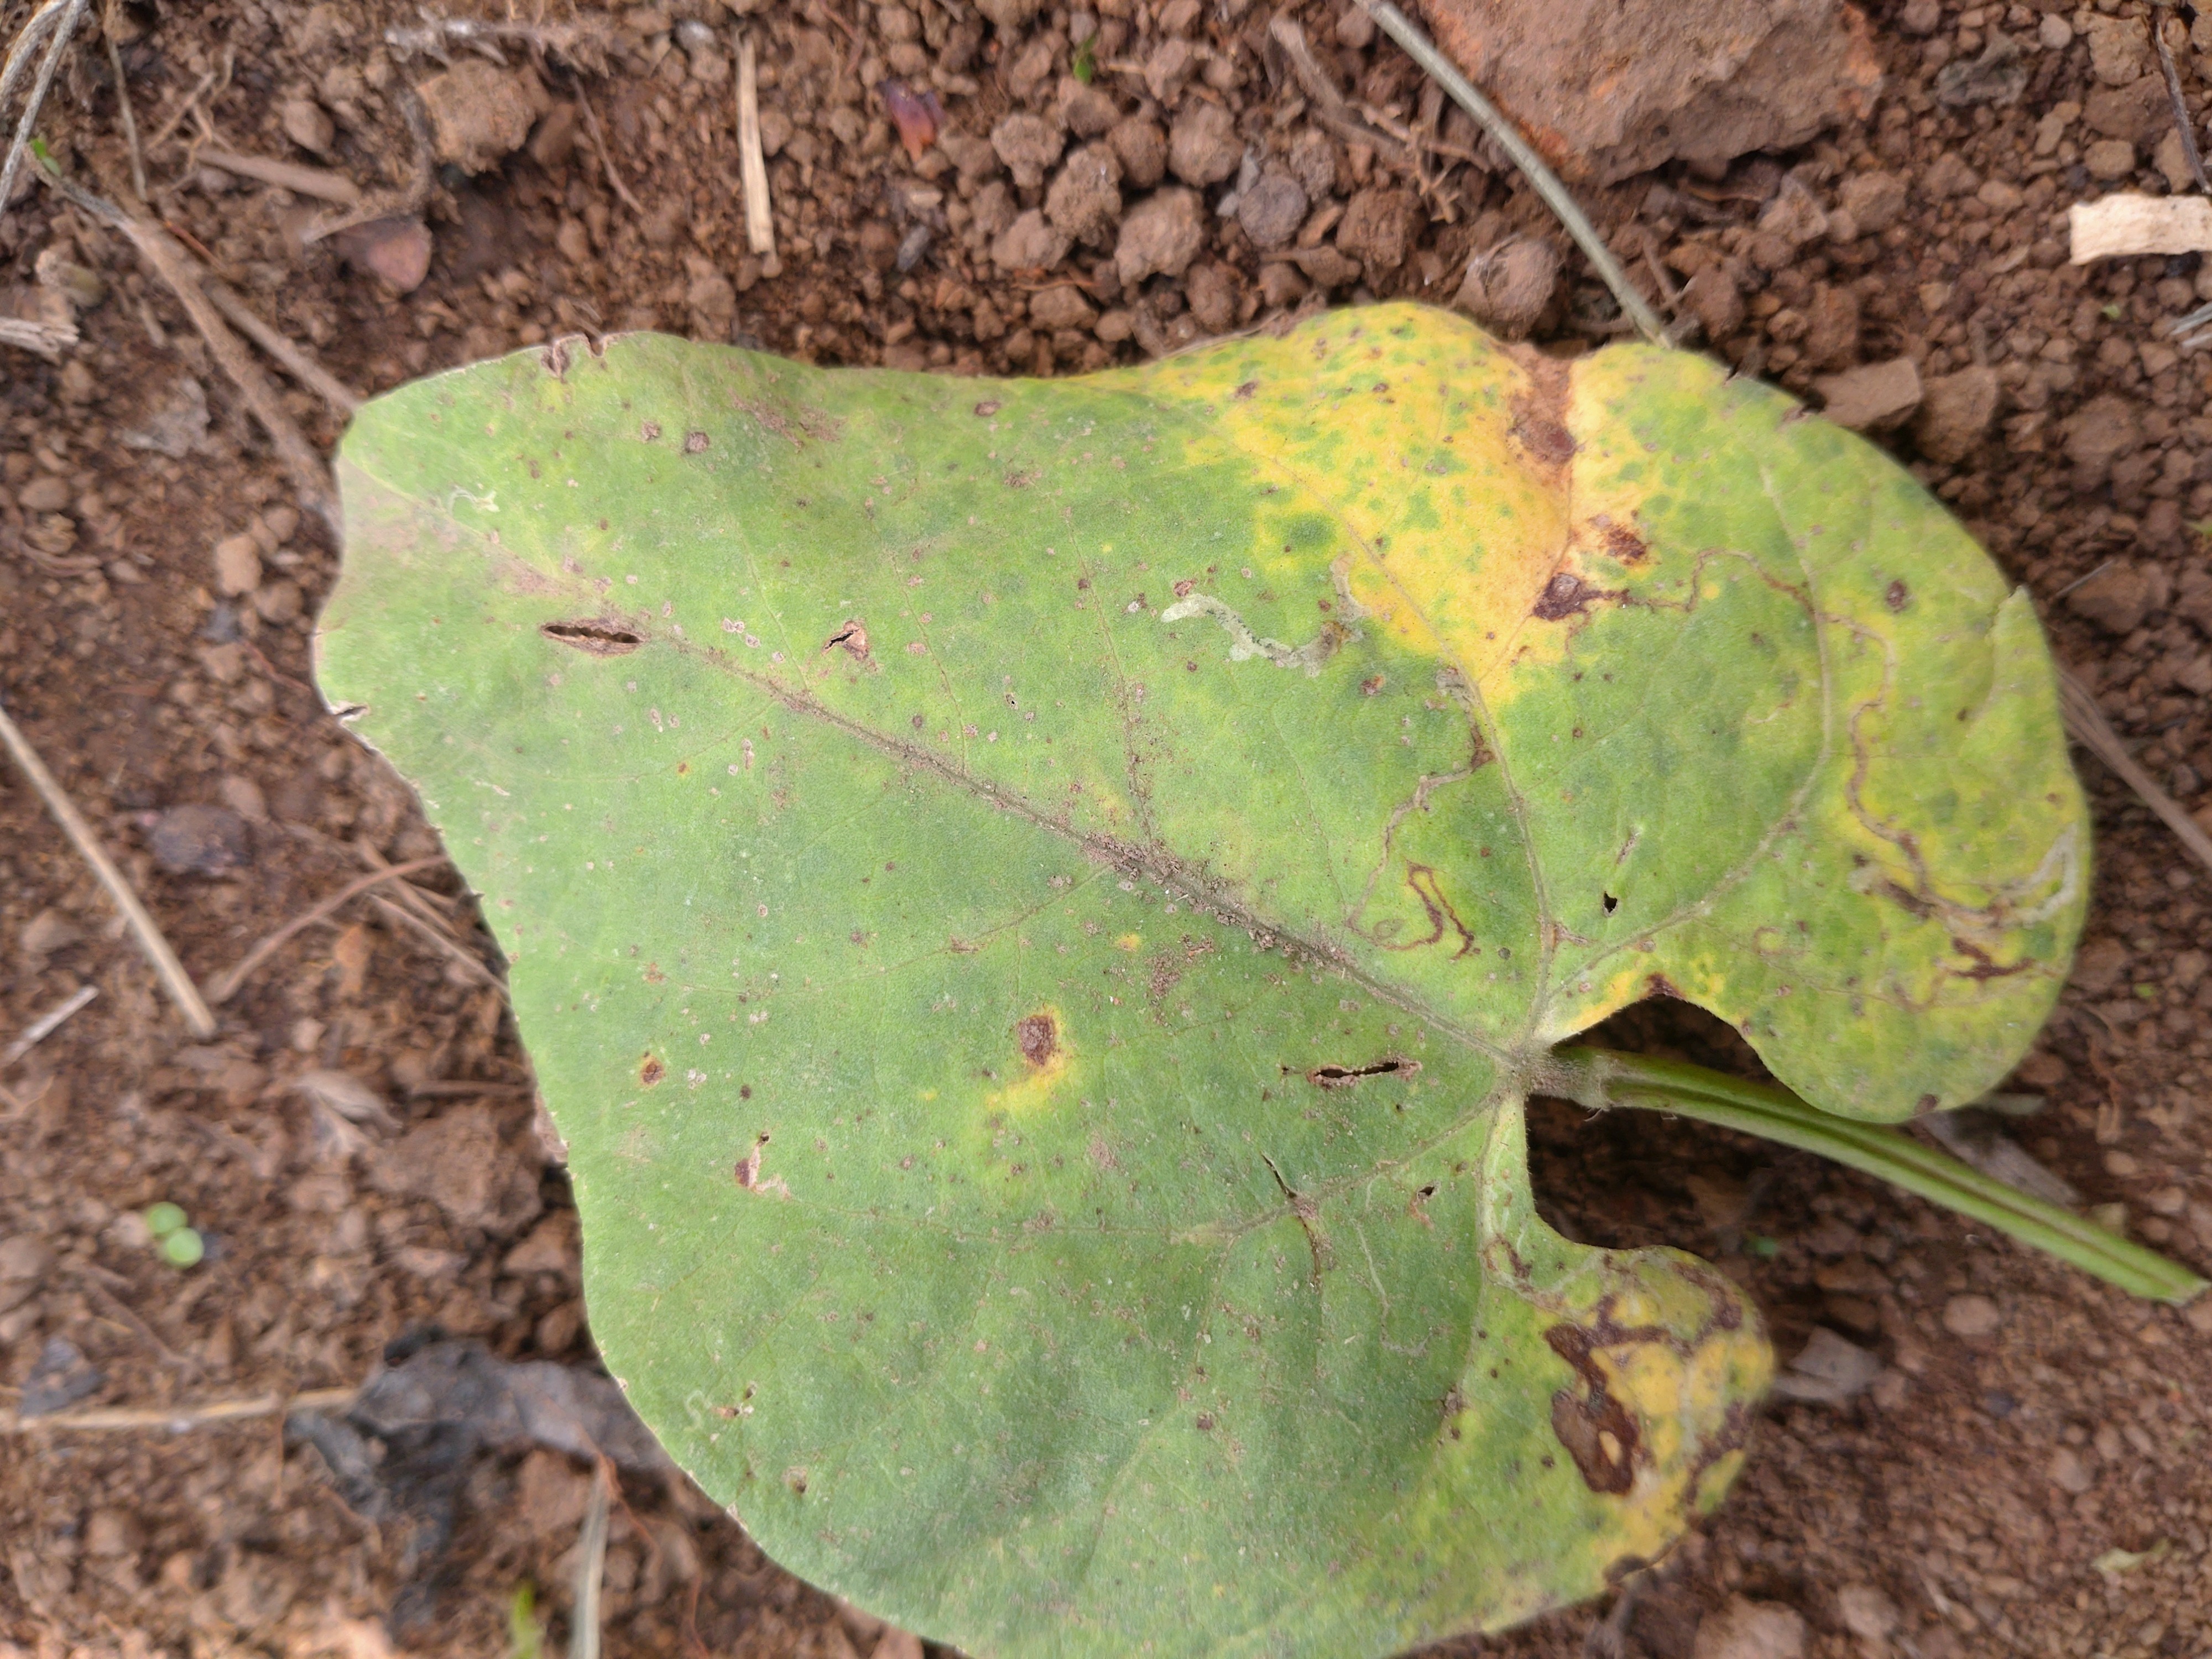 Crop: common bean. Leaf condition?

rust
